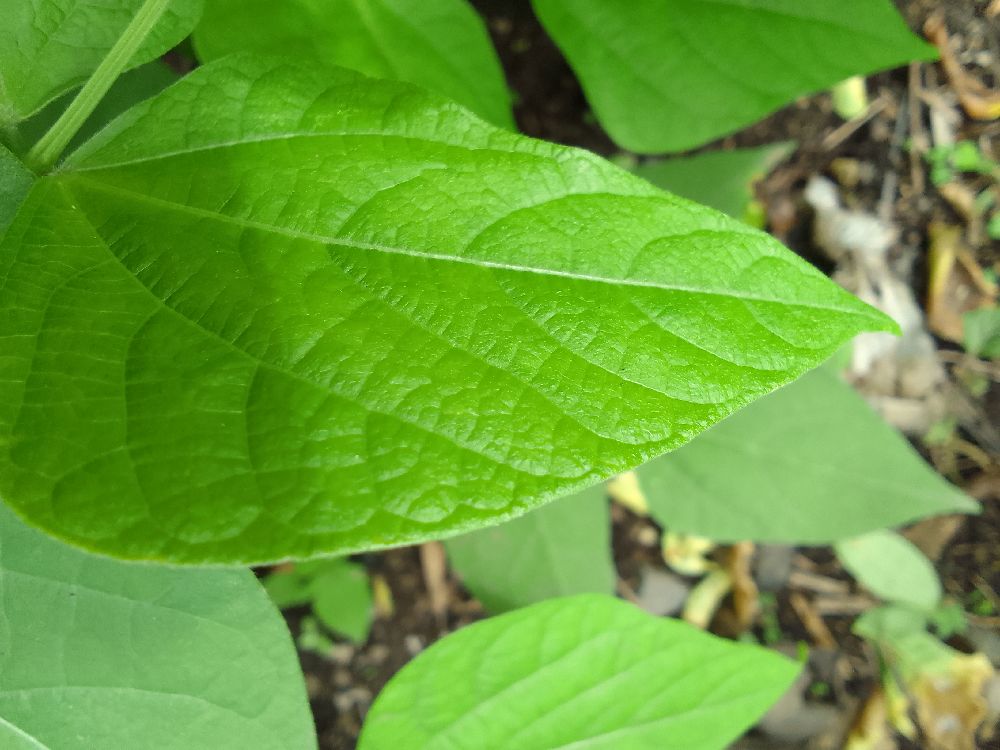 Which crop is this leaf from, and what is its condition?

common bean, healthy
